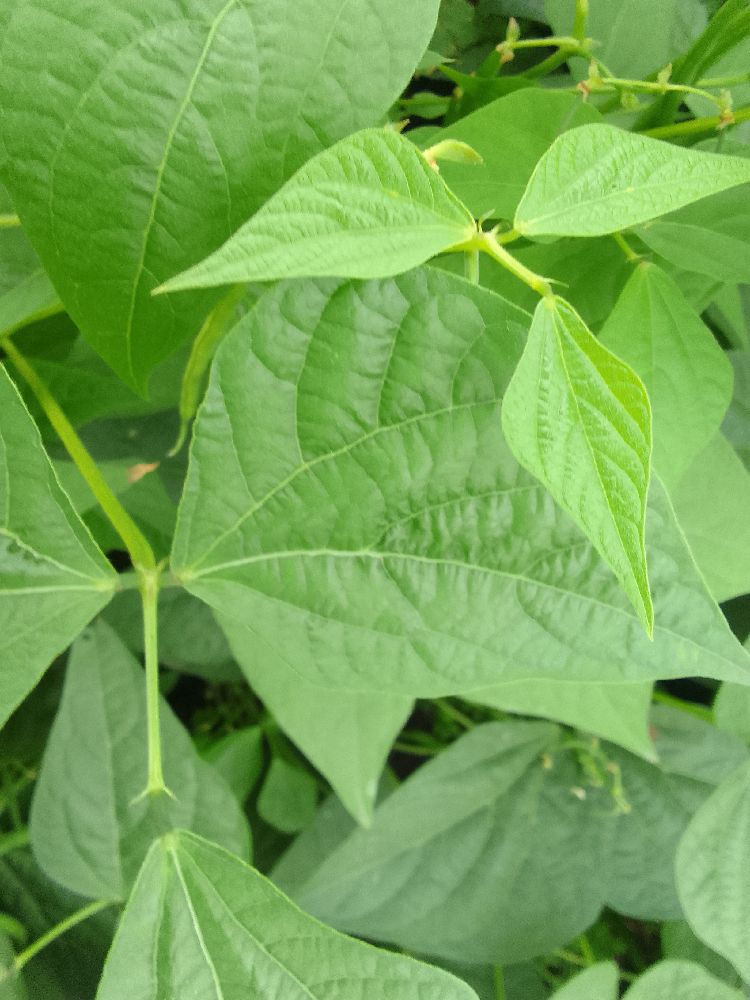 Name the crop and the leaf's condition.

common bean, healthy
